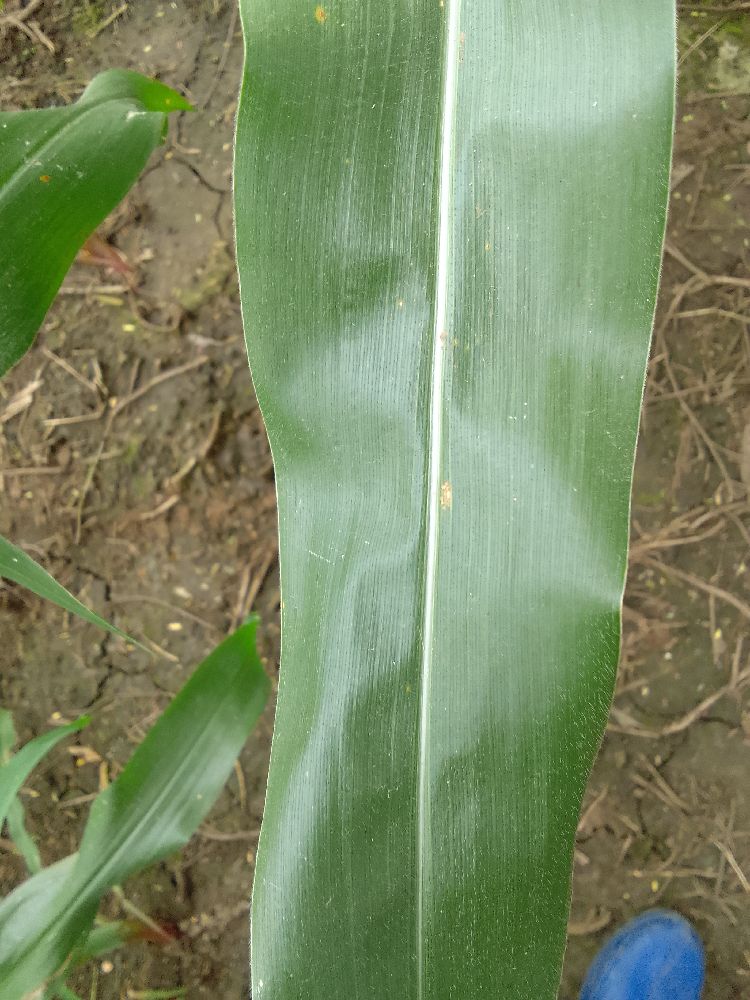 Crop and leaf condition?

maize, healthy
